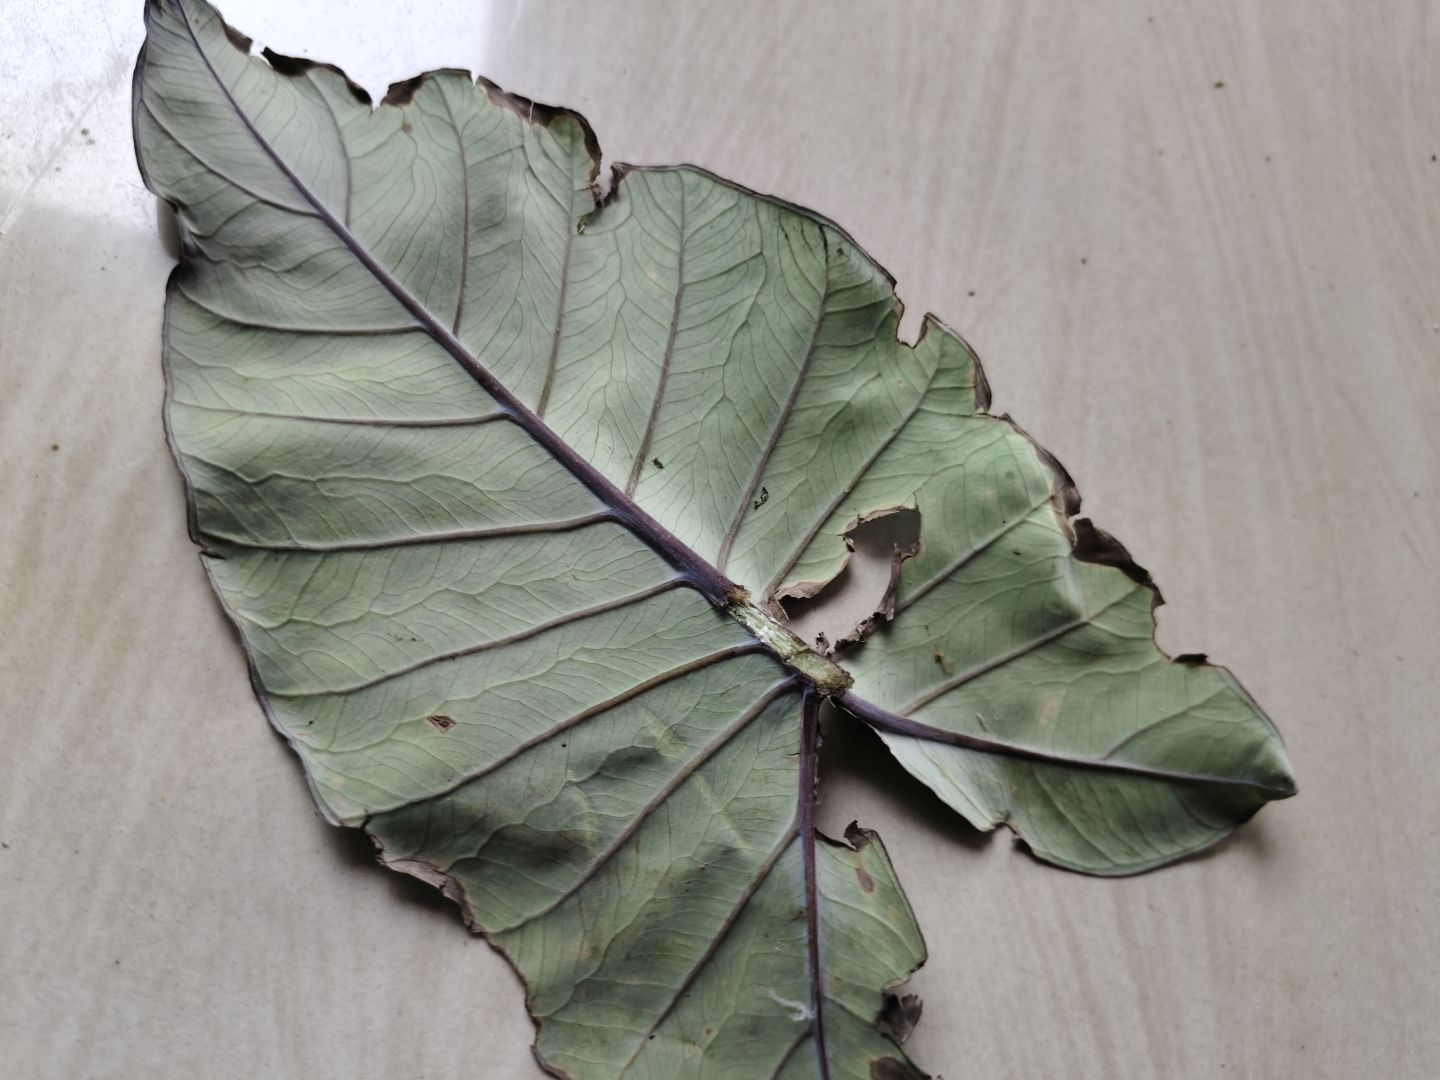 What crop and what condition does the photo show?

taro, leaf blight
